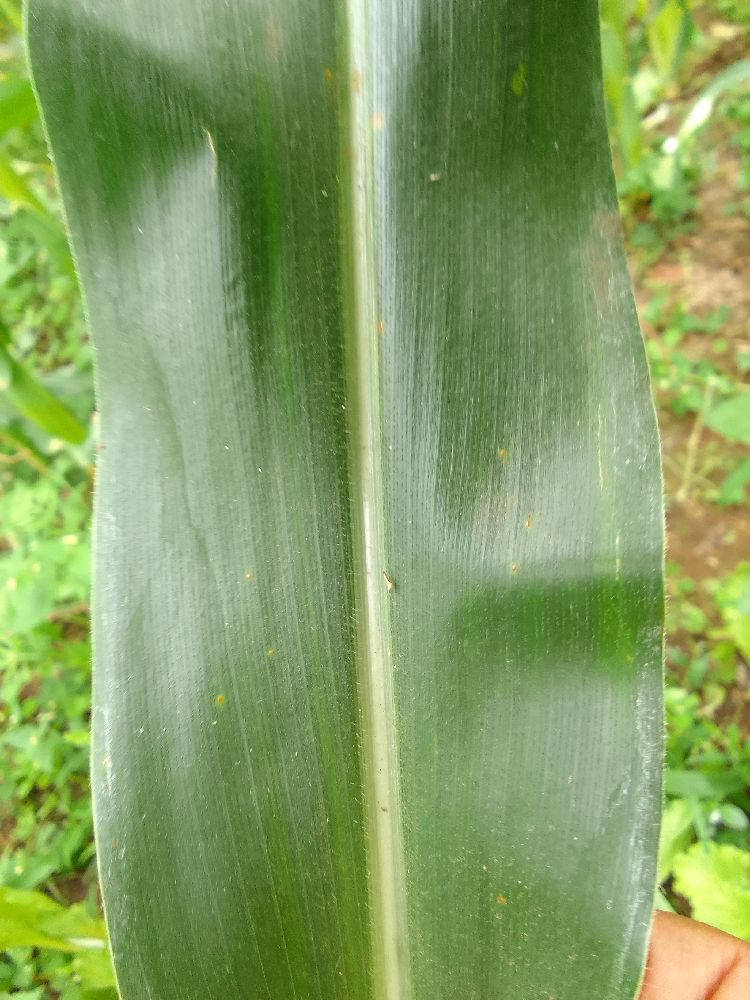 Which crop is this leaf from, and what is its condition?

maize, healthy
